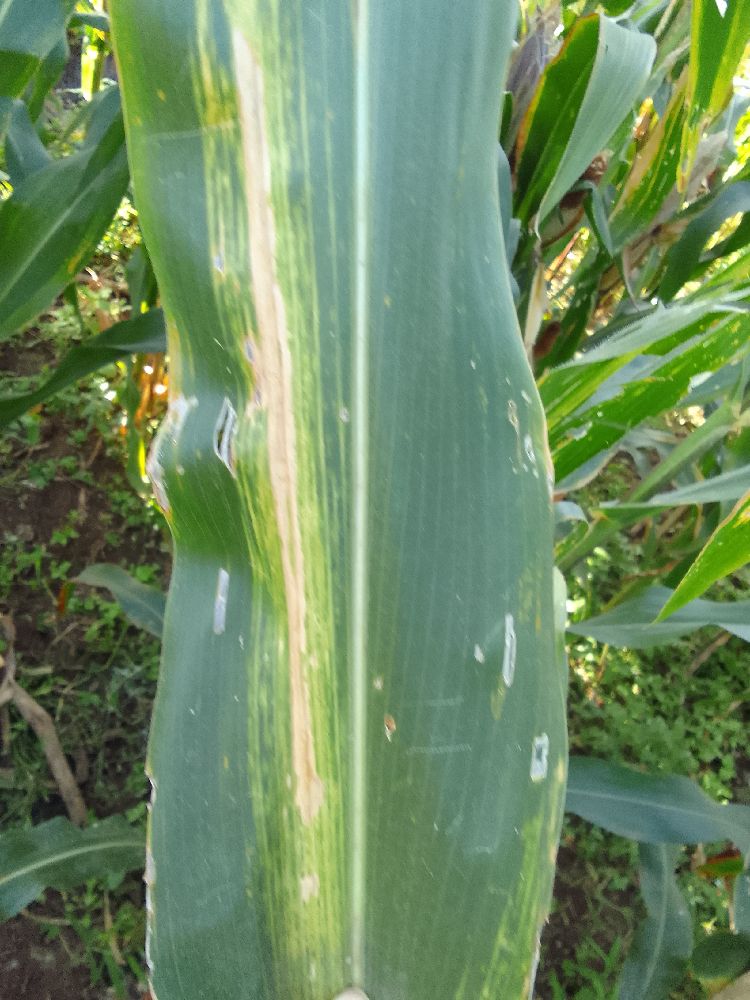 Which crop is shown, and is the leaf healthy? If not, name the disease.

maize, maize lethal necrosis
